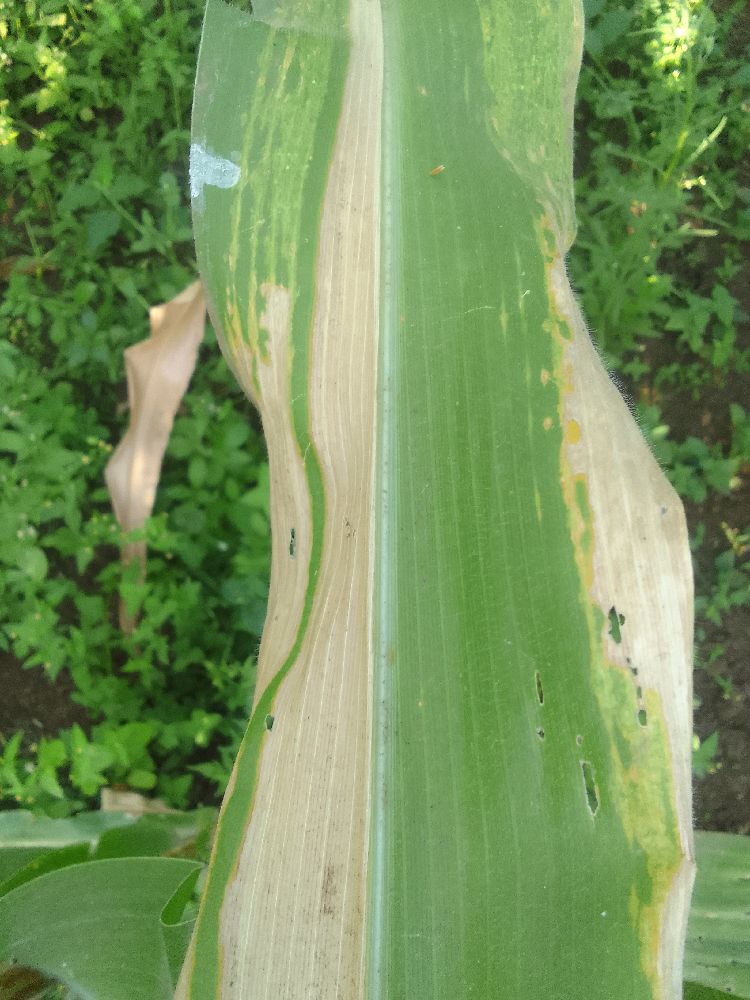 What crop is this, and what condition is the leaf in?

maize, maize lethal necrosis
